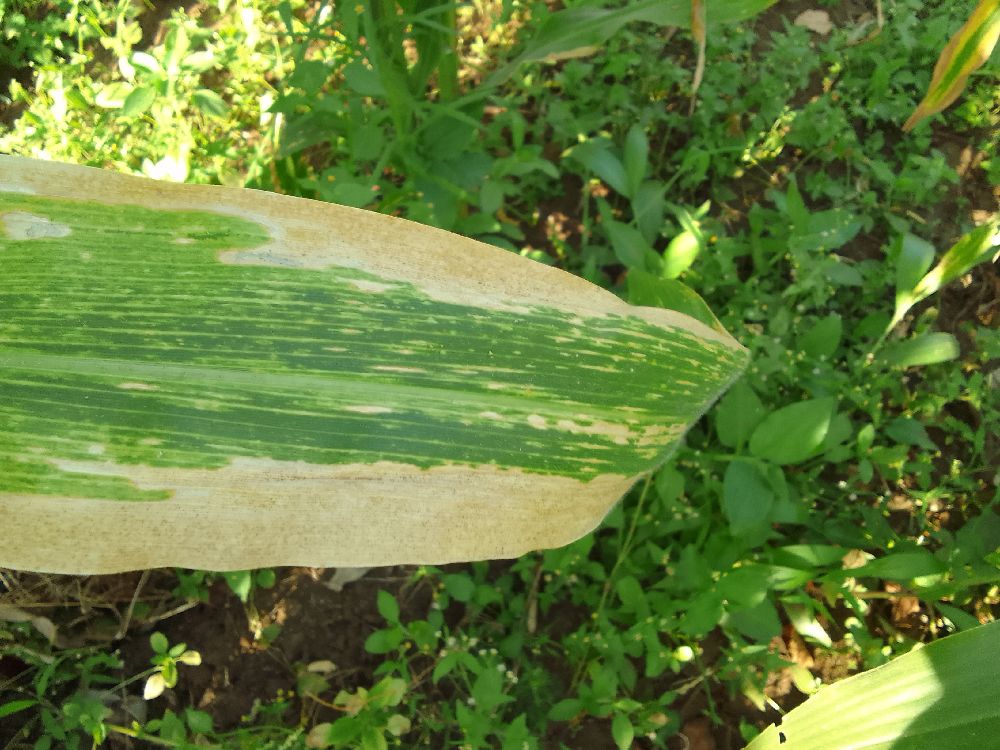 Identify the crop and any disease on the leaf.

maize, maize lethal necrosis
